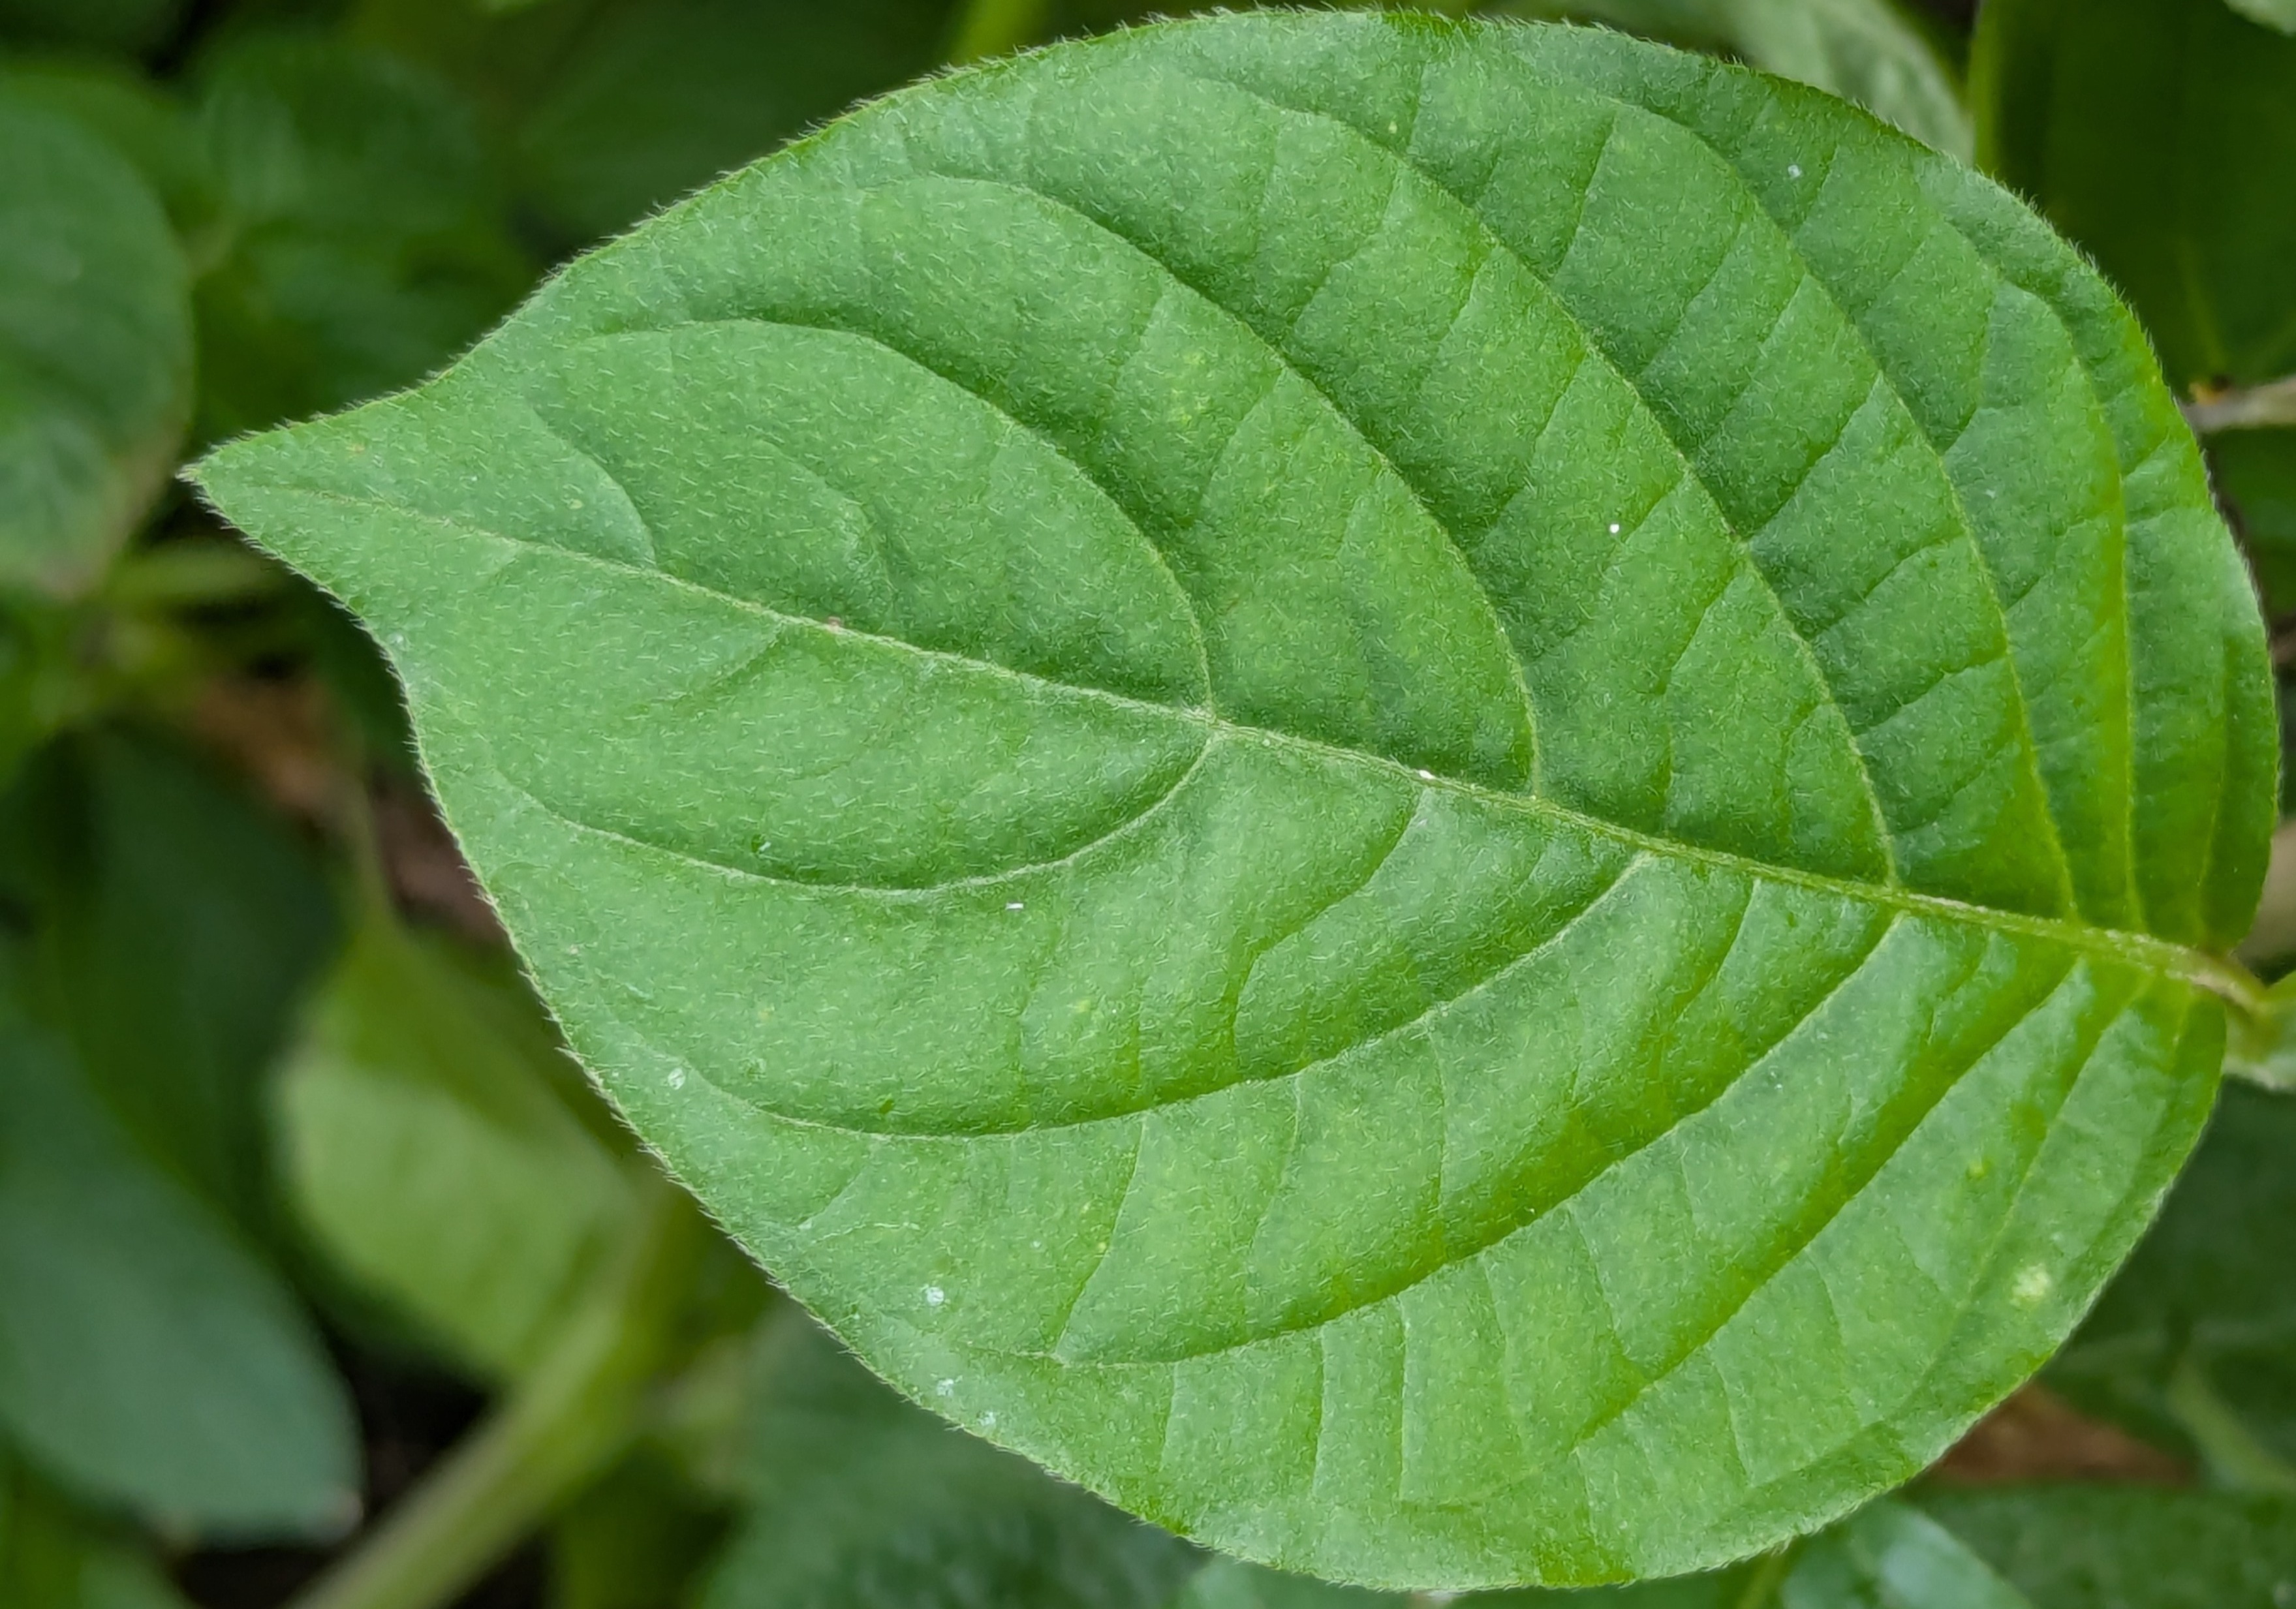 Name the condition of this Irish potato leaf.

healthy
